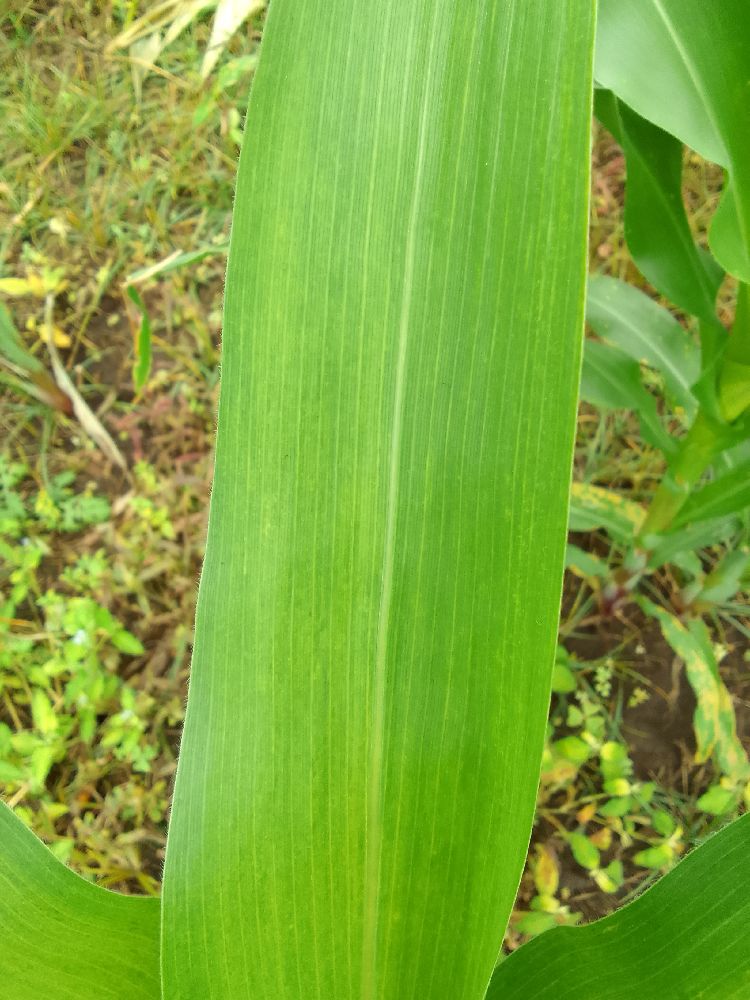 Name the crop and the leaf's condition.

maize, maize lethal necrosis
